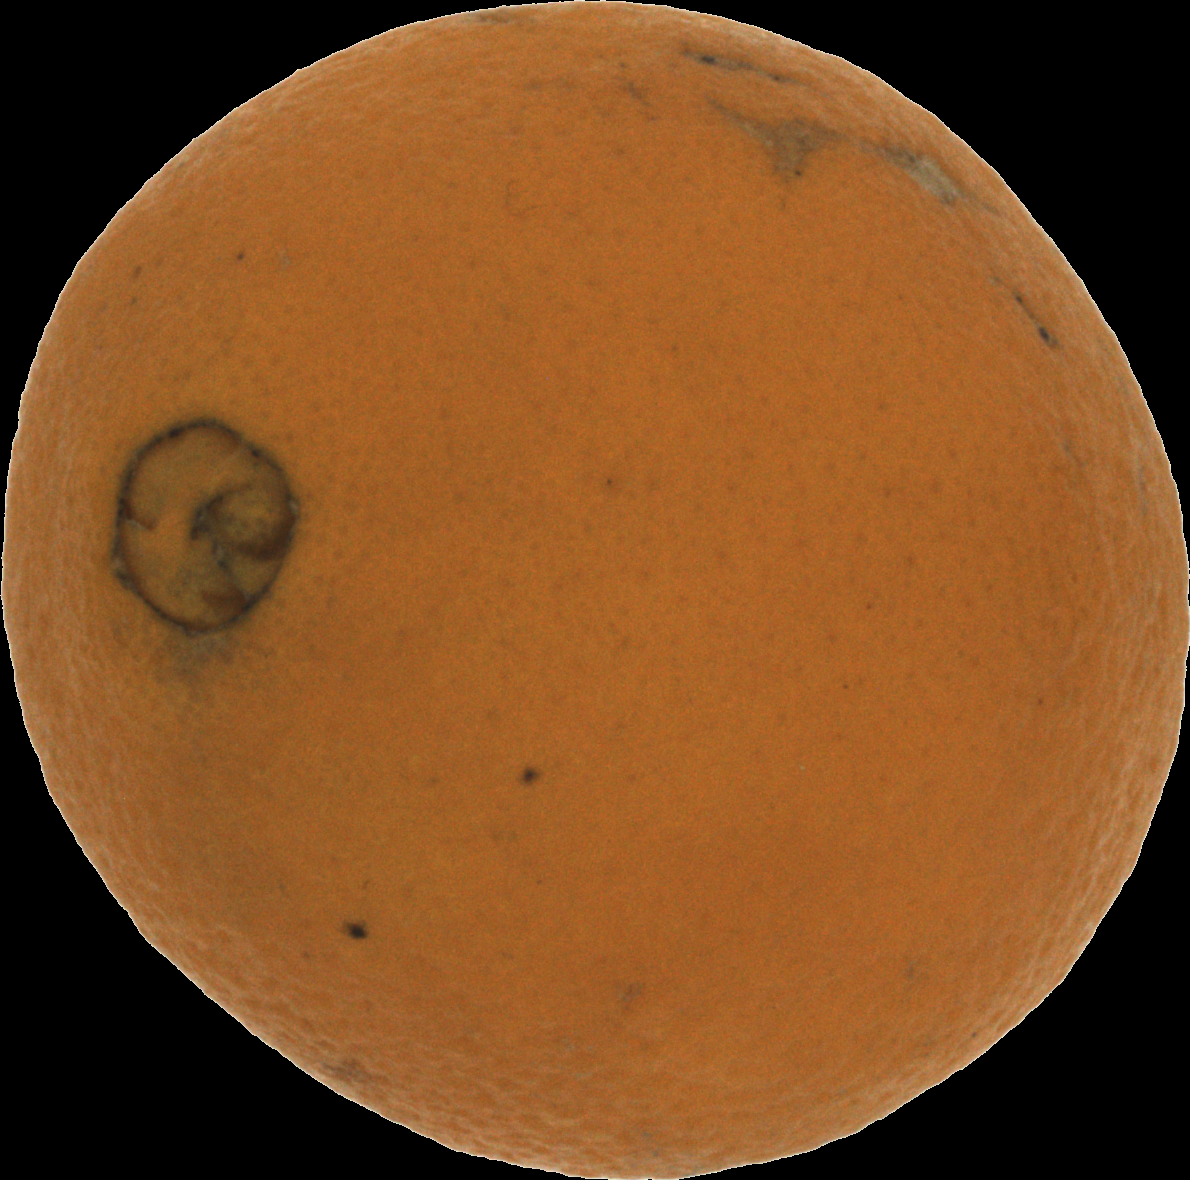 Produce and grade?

orange, bad
